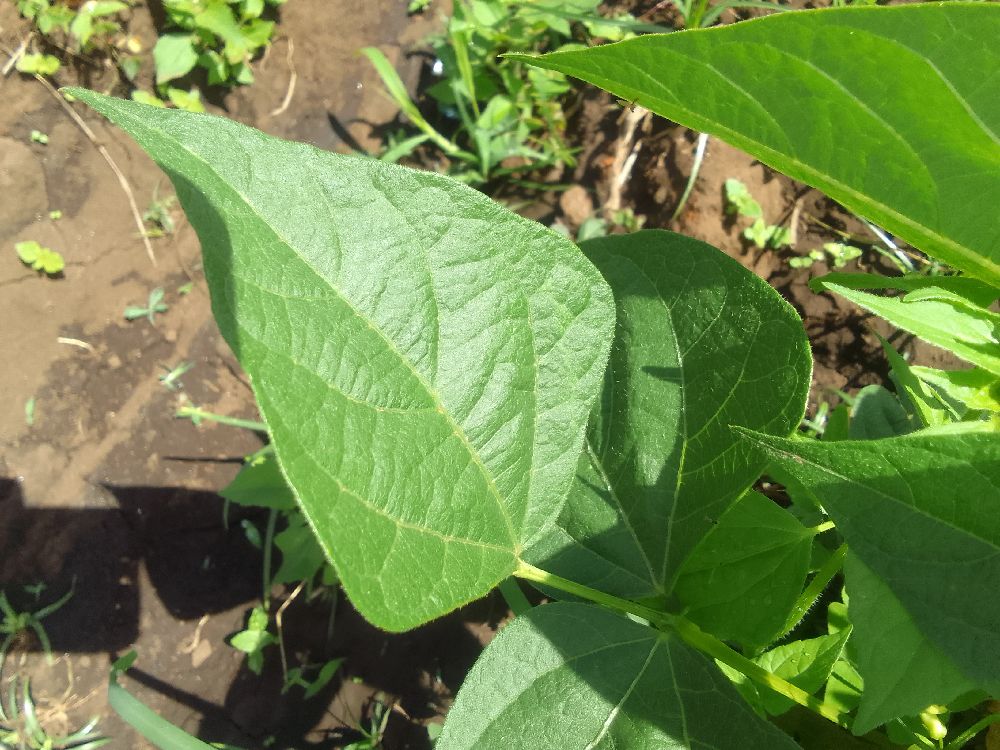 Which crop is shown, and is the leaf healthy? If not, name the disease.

common bean, healthy
